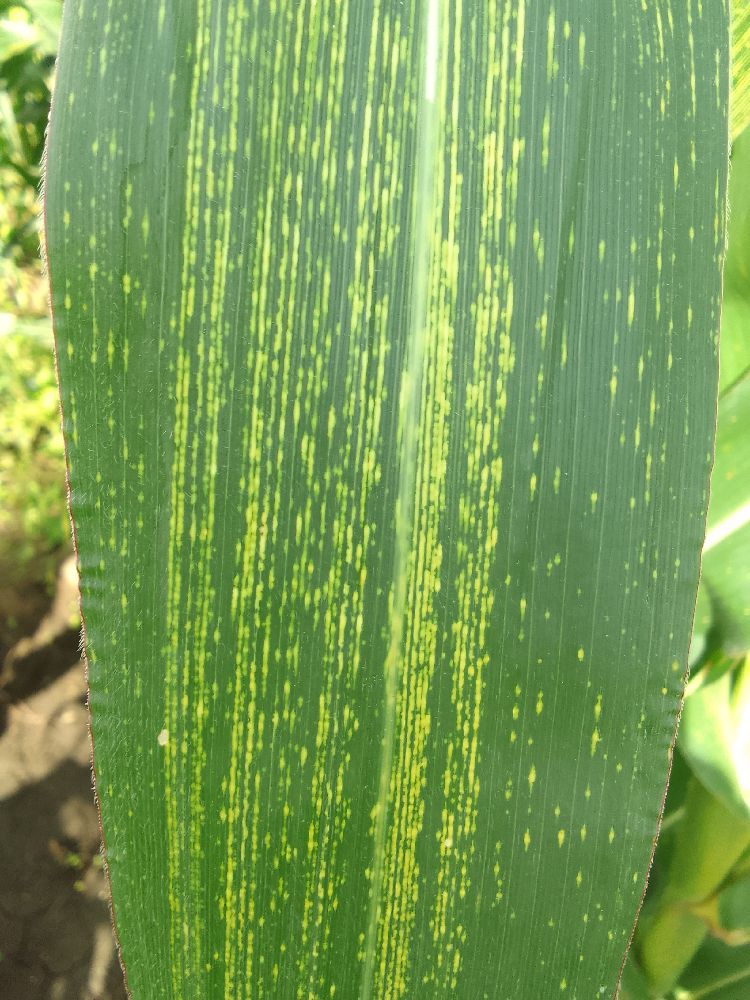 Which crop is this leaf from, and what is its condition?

maize, maize streak virus
